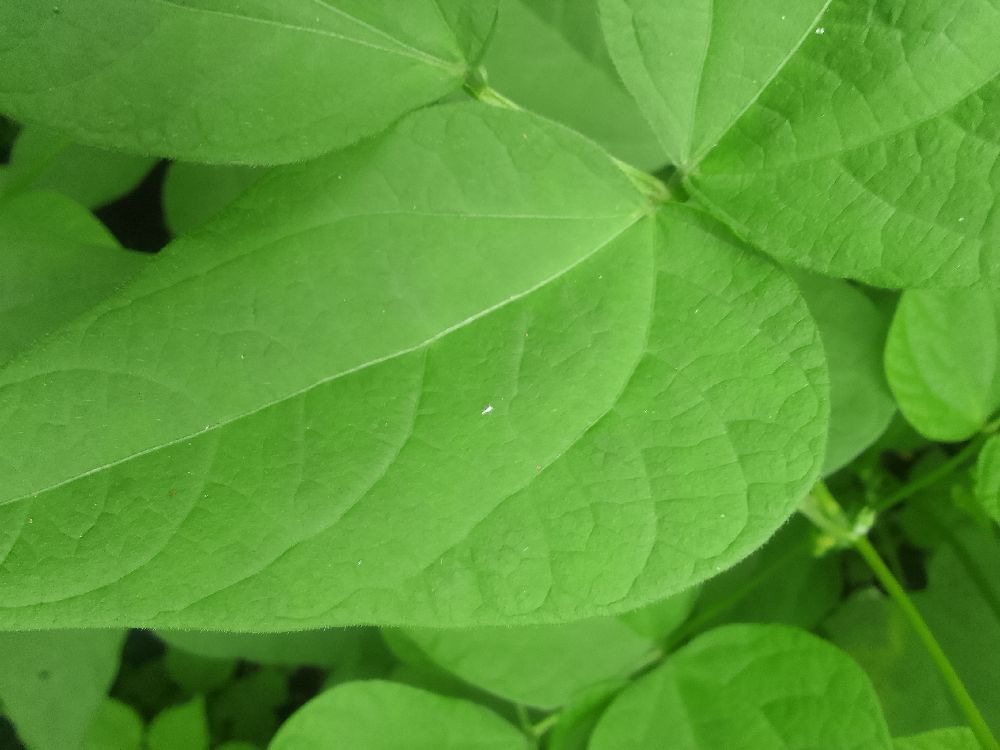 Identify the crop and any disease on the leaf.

common bean, healthy
